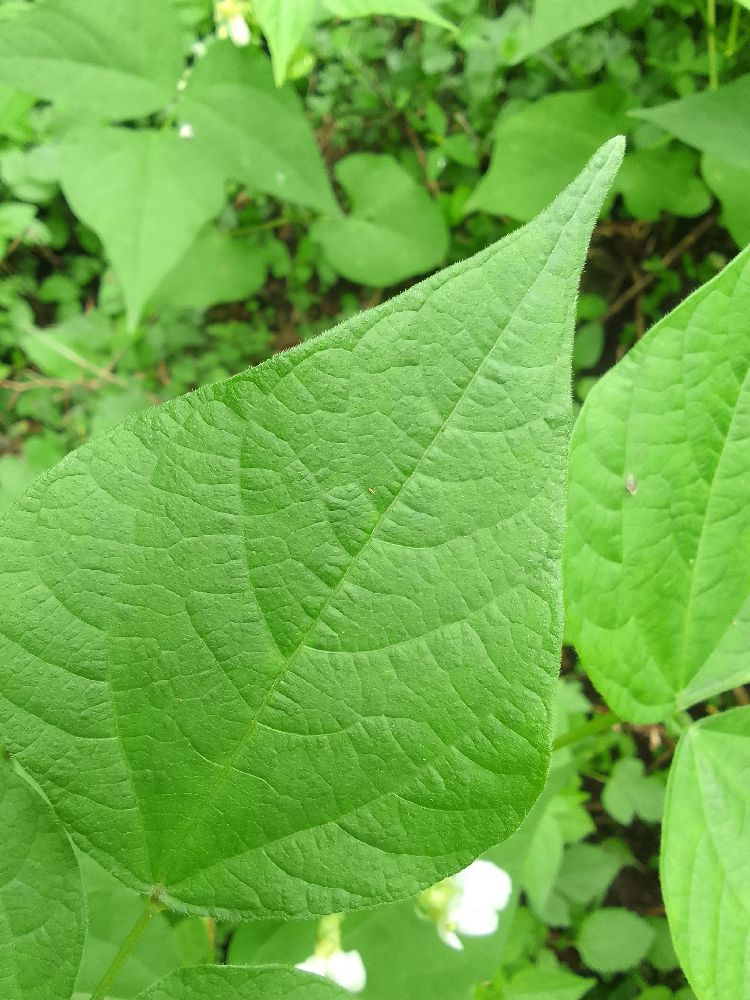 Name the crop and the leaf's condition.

common bean, healthy
